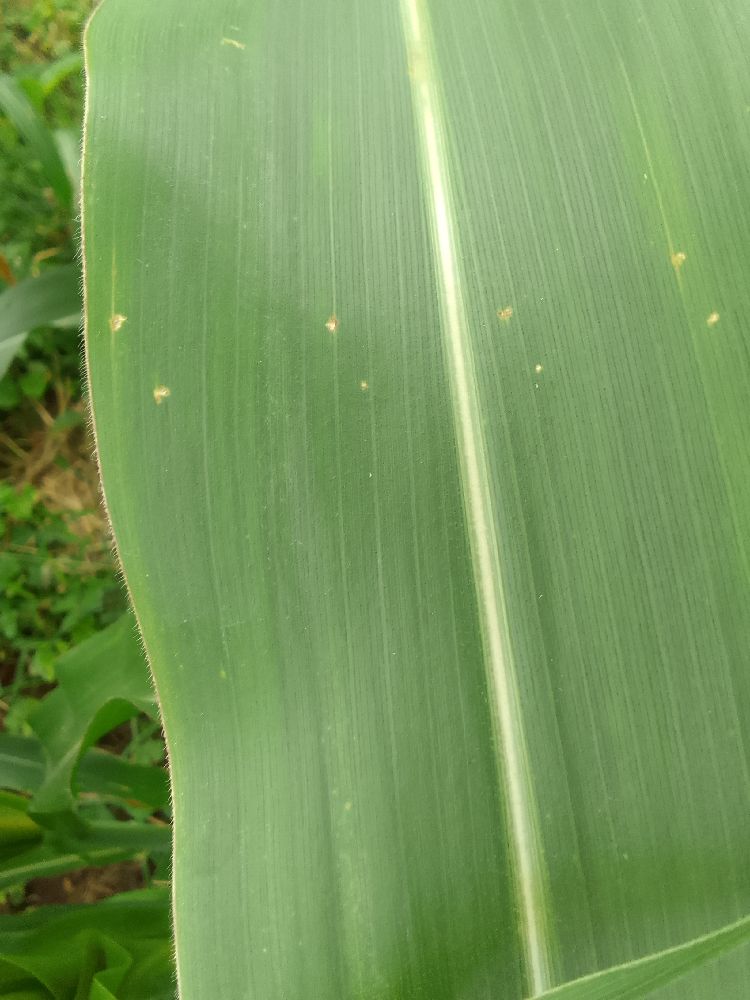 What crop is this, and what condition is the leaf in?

maize, healthy
